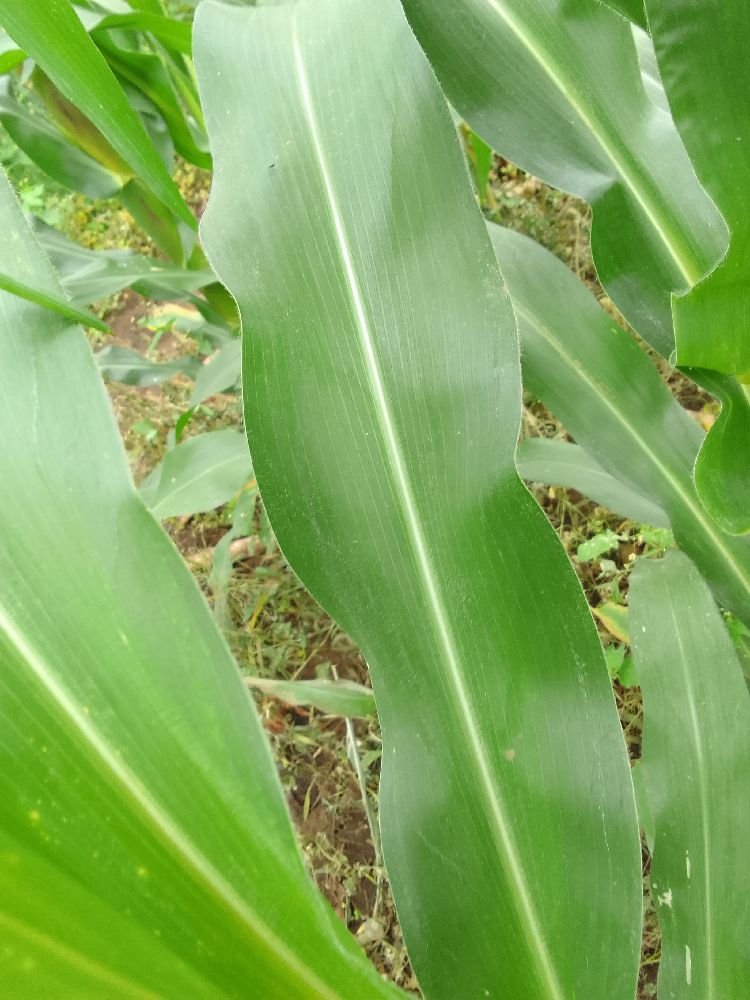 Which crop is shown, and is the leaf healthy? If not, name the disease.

maize, healthy
